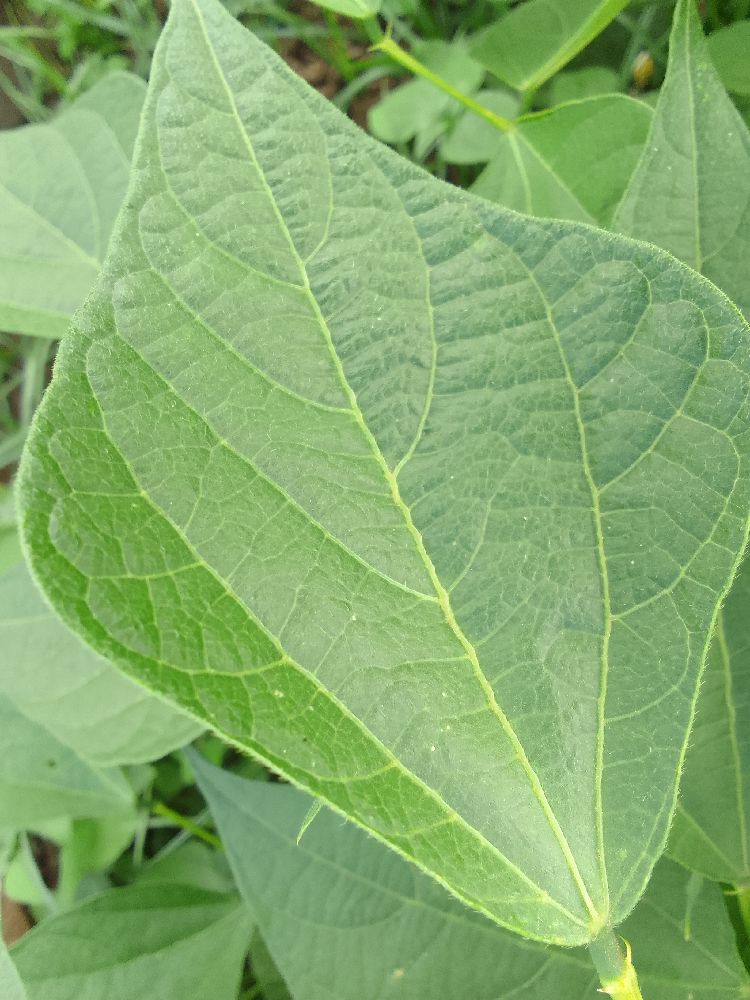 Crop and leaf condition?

common bean, healthy
